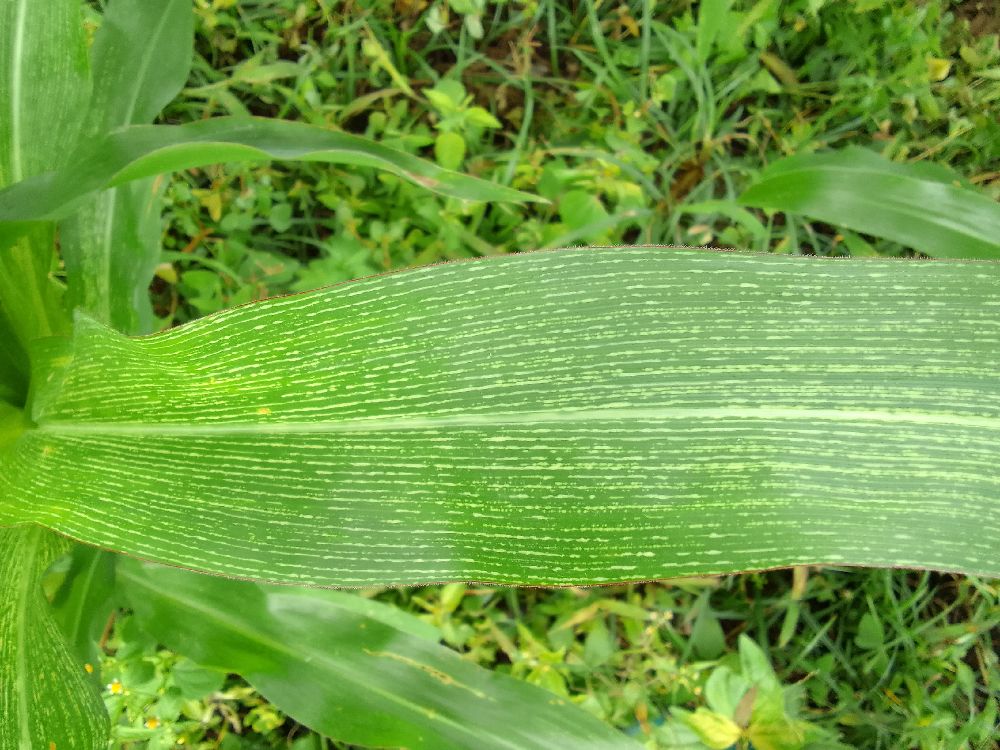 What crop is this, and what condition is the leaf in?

maize, maize streak virus
